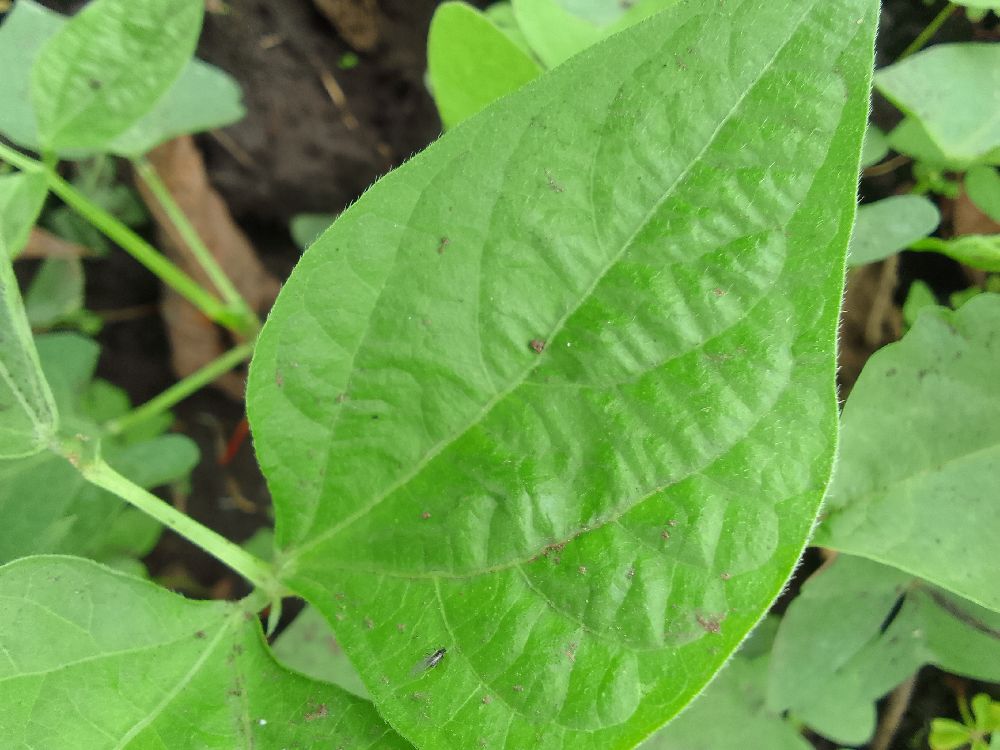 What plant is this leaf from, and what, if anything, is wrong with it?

common bean, healthy
